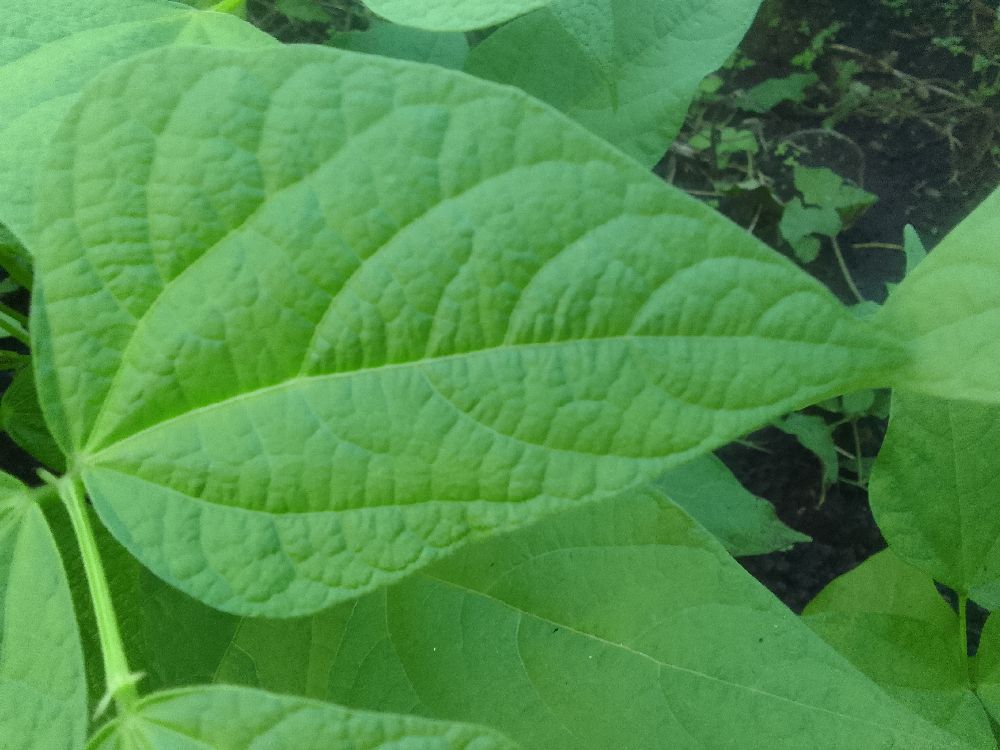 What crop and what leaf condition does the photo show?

common bean, healthy
